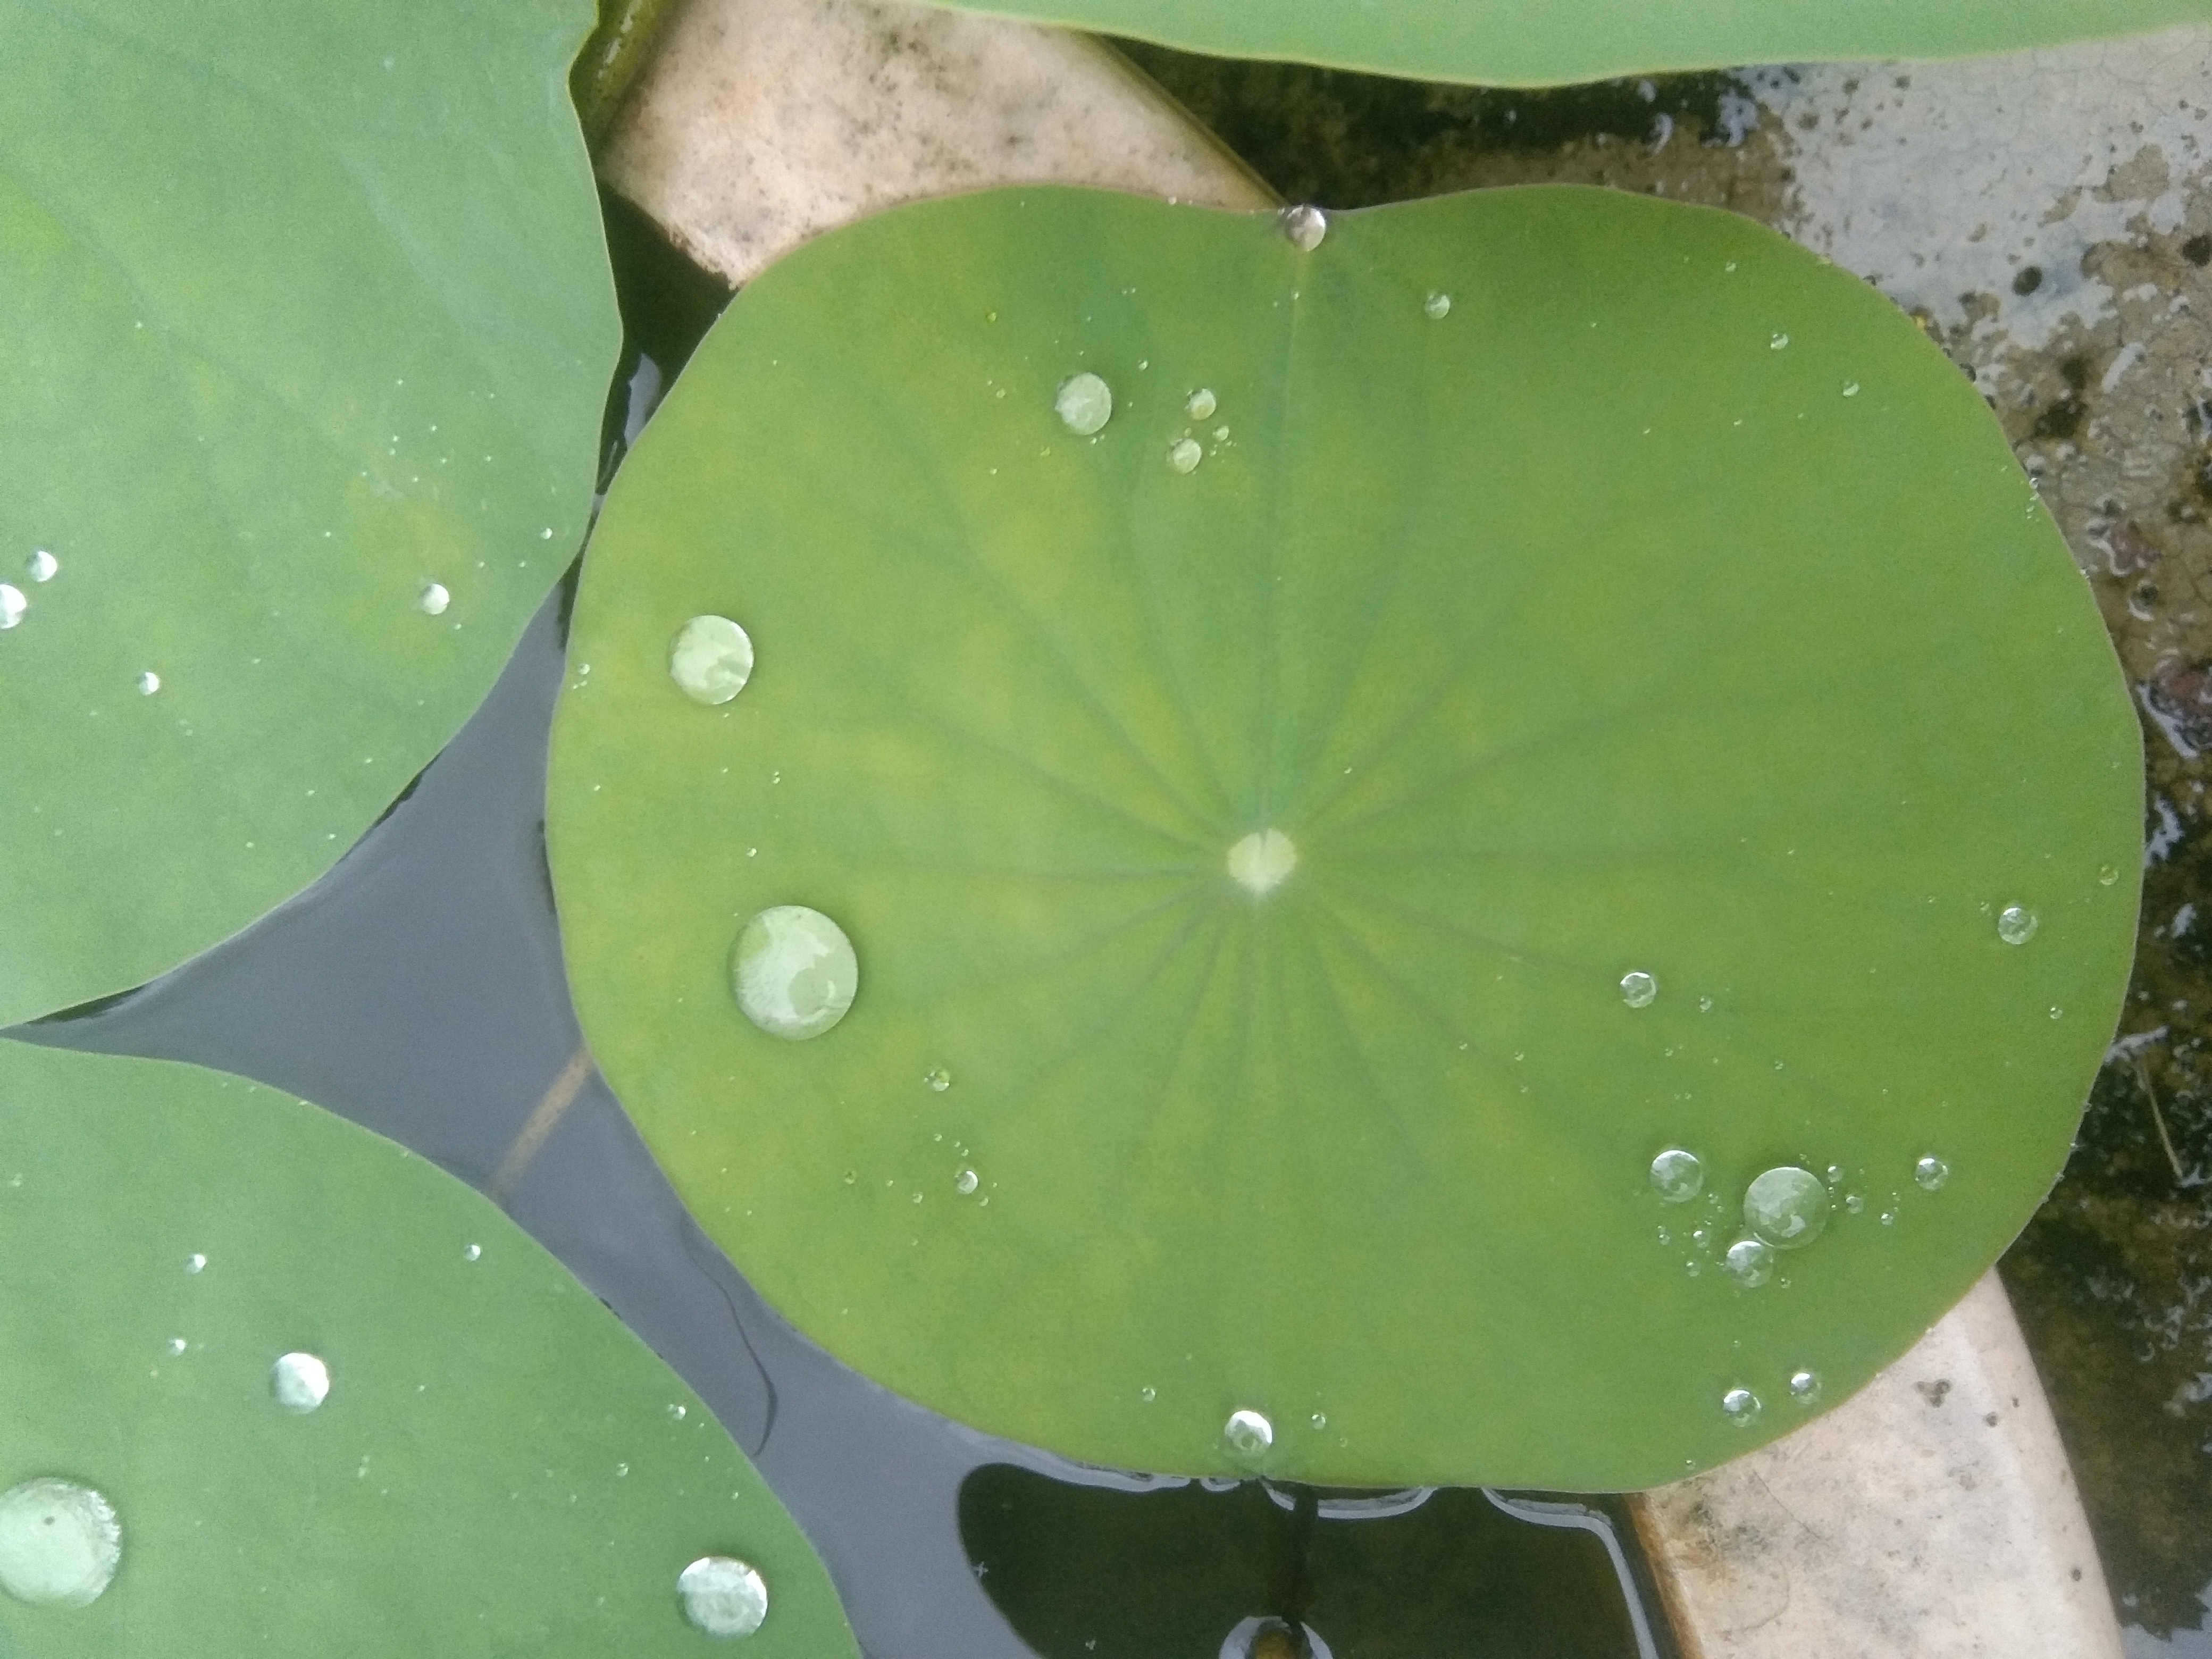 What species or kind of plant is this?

lotus
